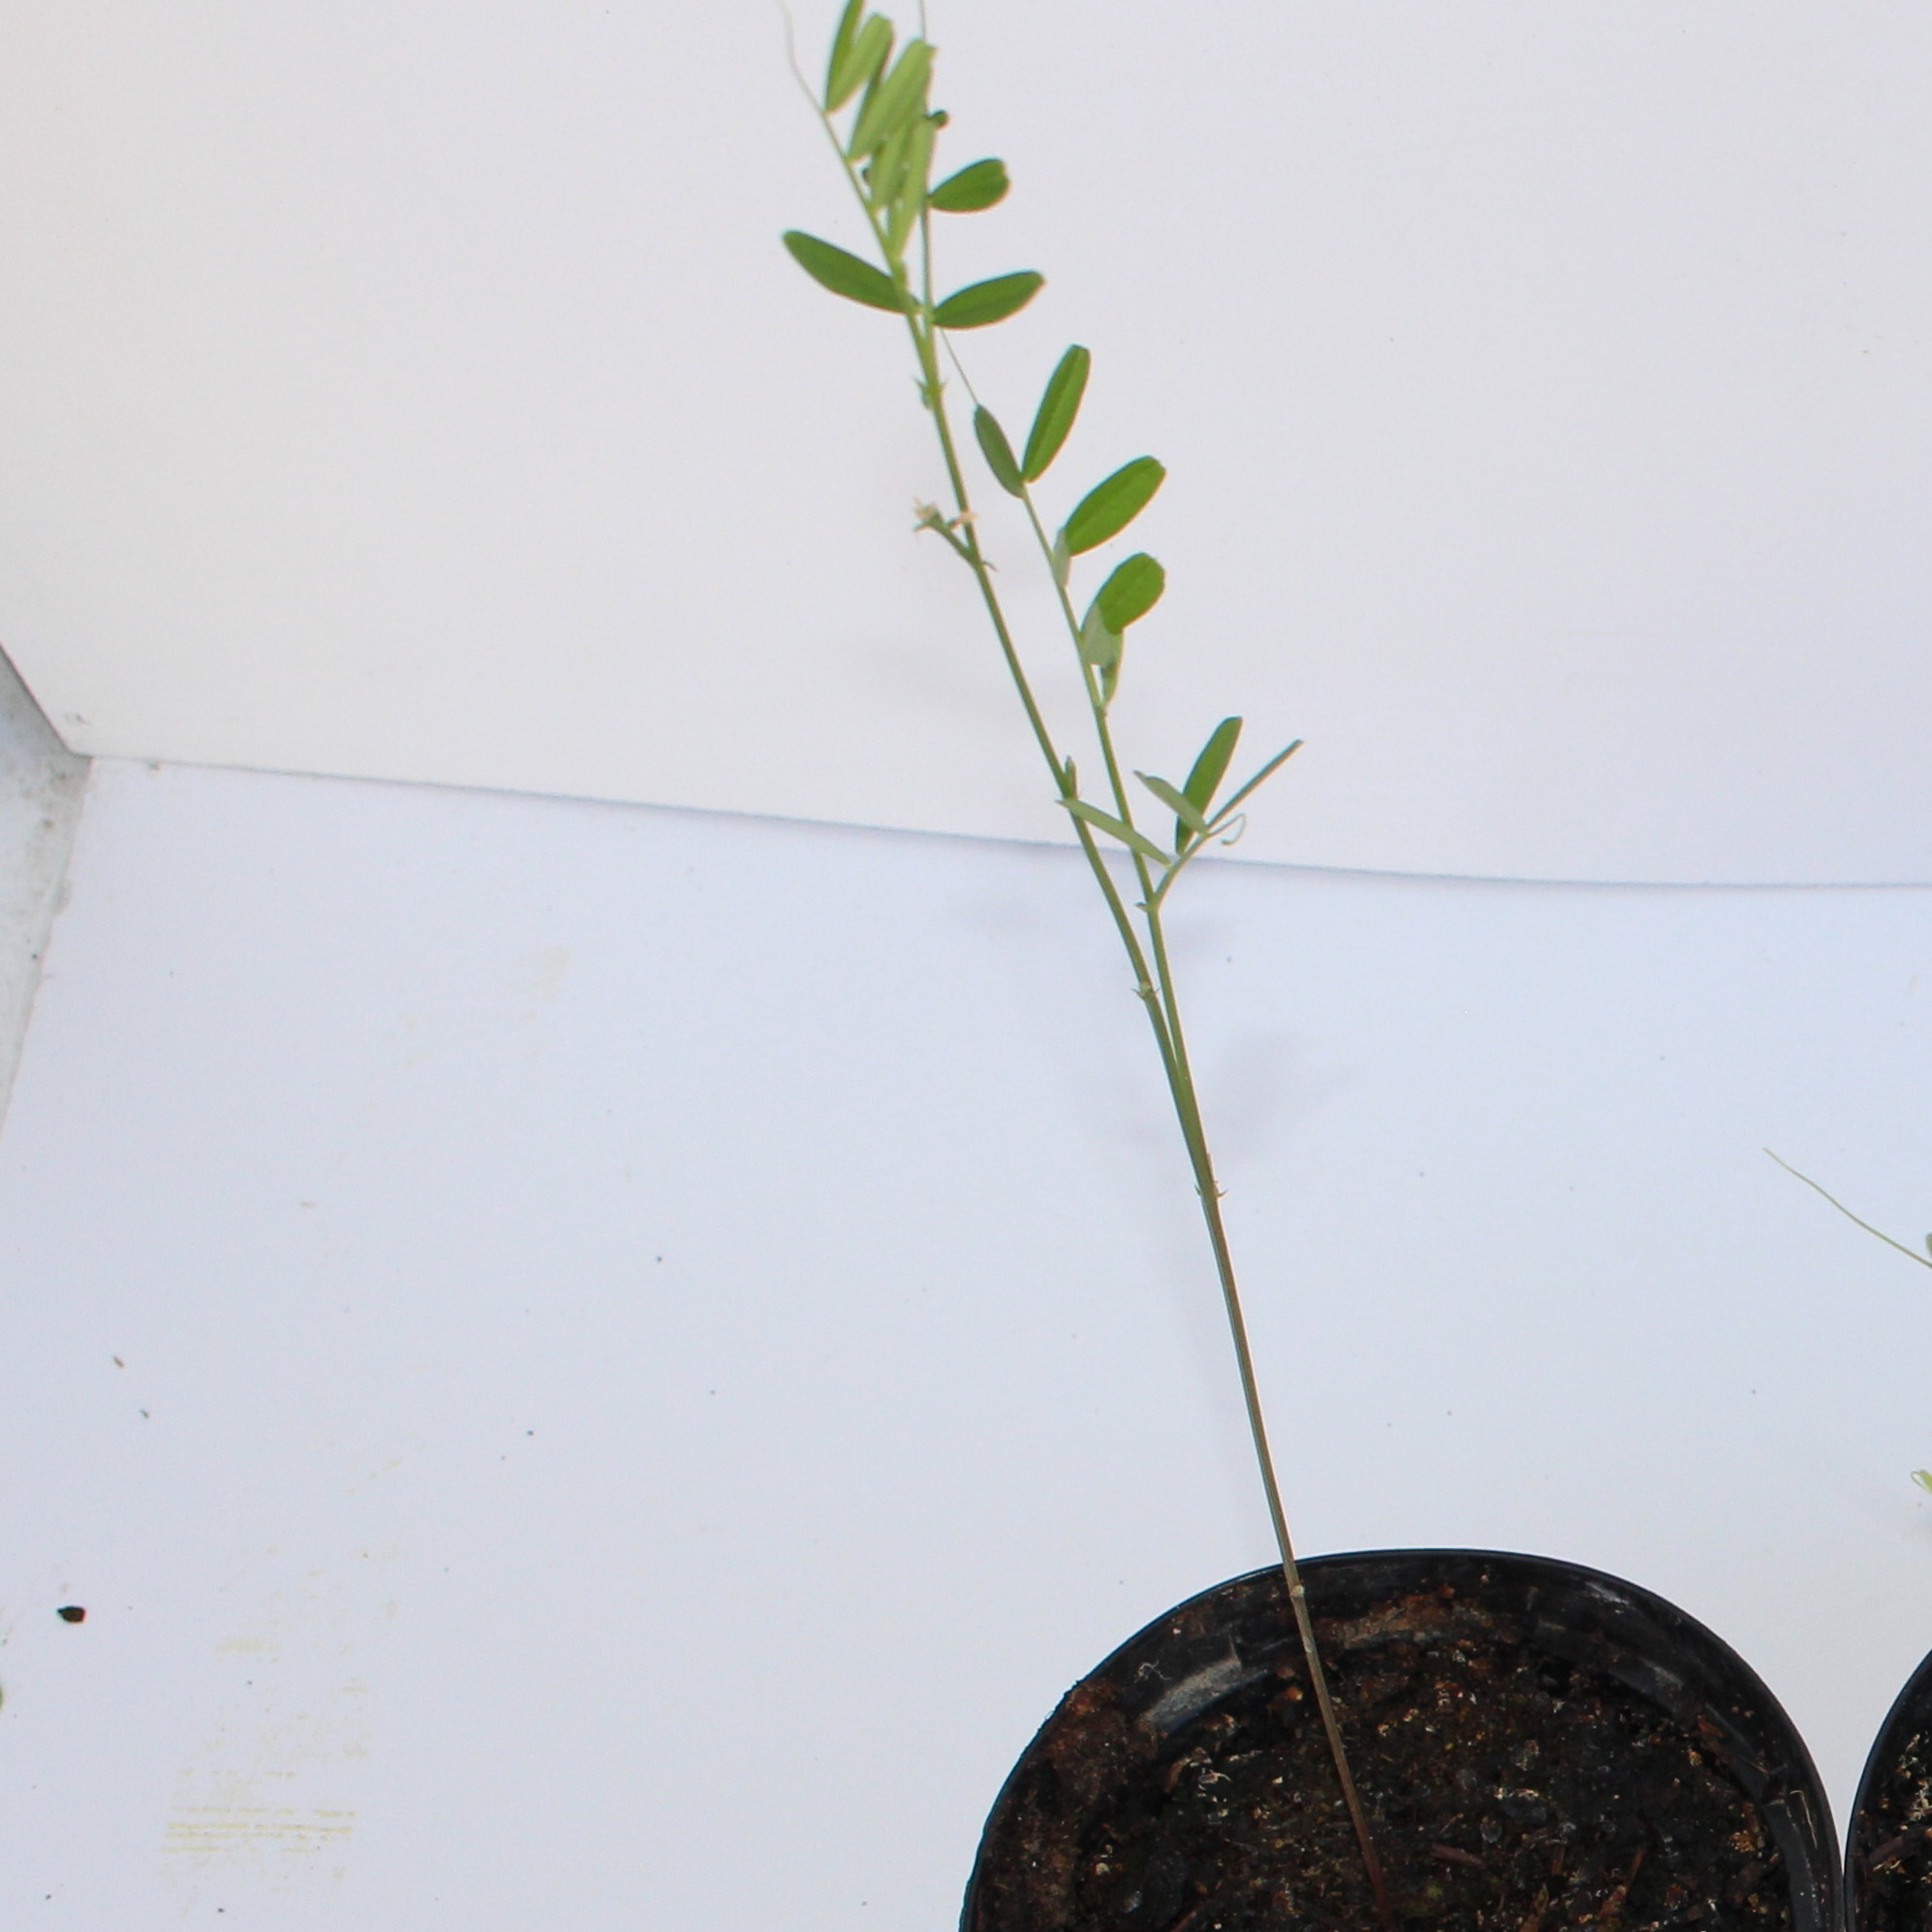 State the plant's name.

Vicia sativa
